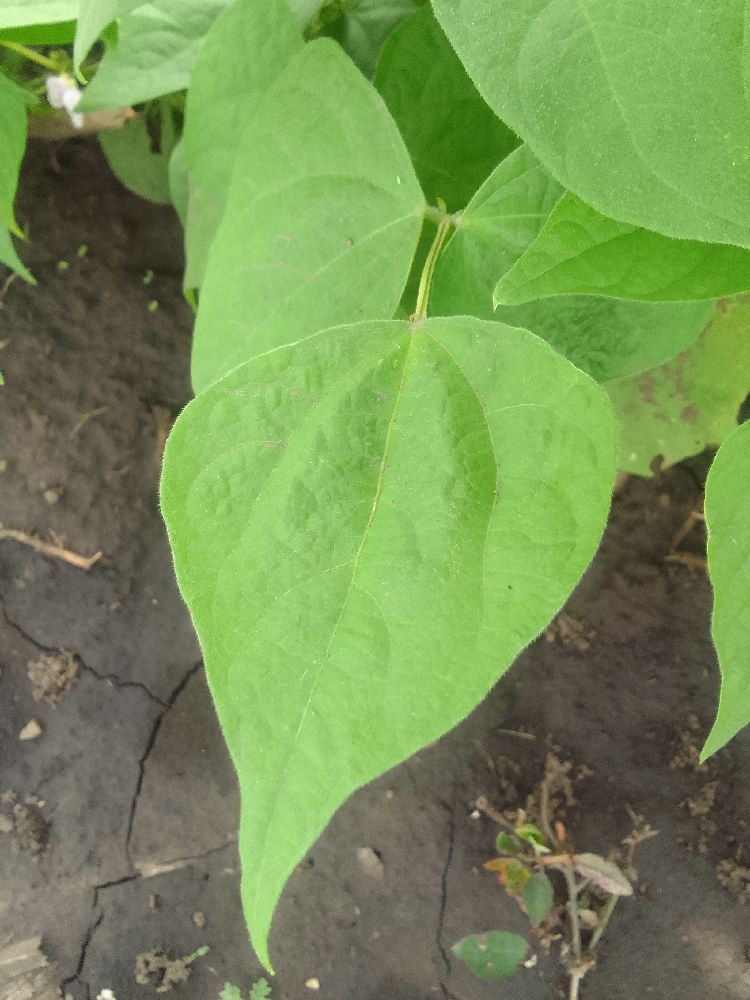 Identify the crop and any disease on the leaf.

common bean, healthy
